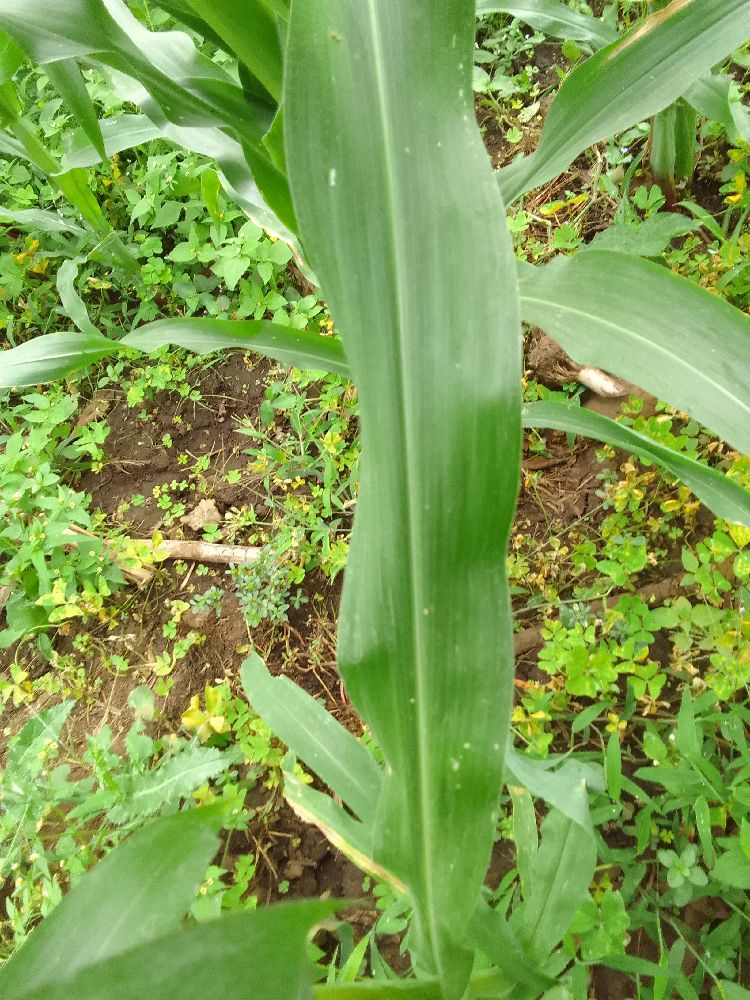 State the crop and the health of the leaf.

maize, healthy
